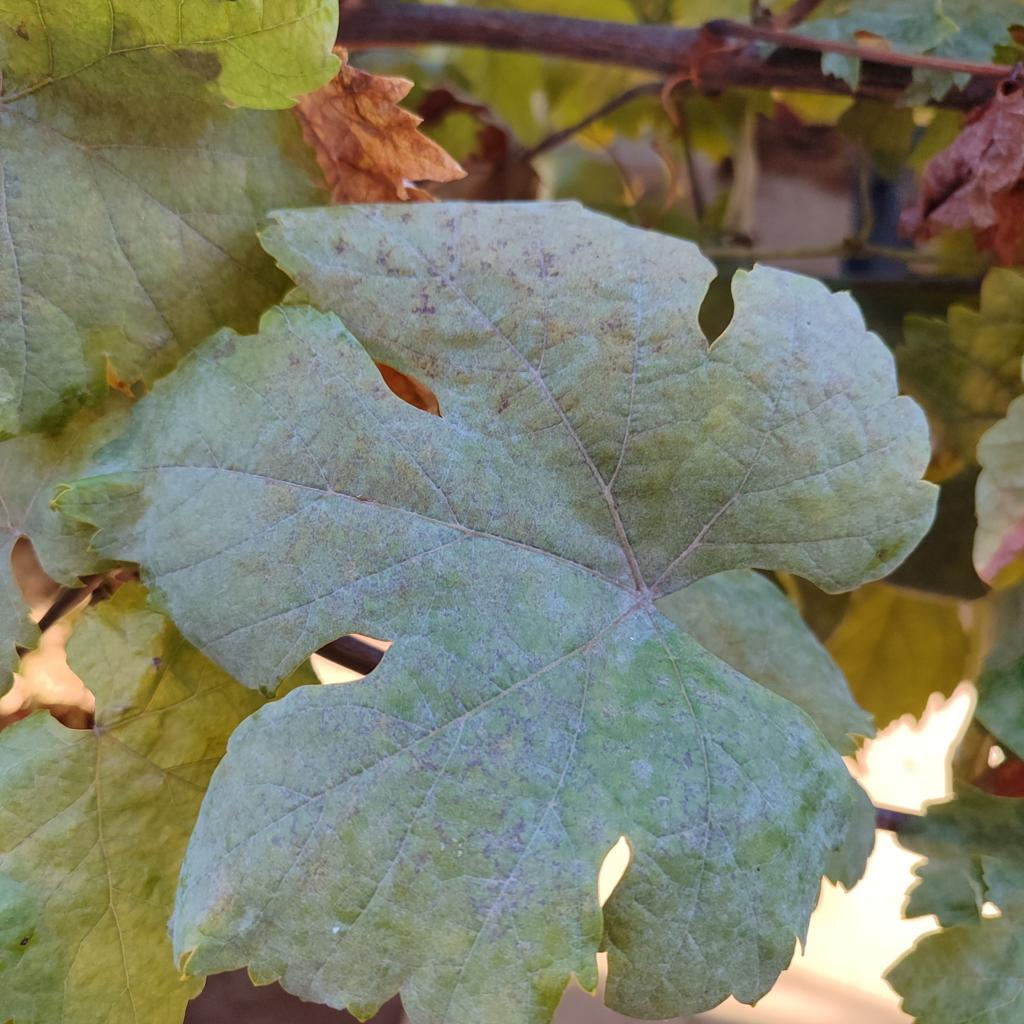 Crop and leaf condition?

grapevine, powdery mildew
